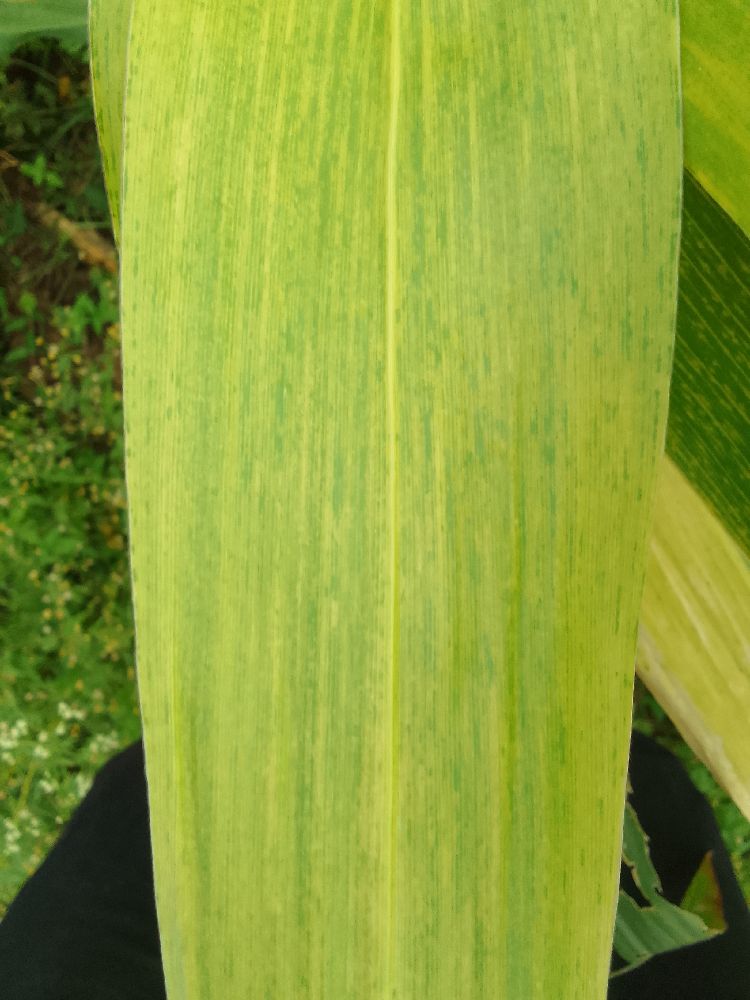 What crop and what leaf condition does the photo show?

maize, maize lethal necrosis
